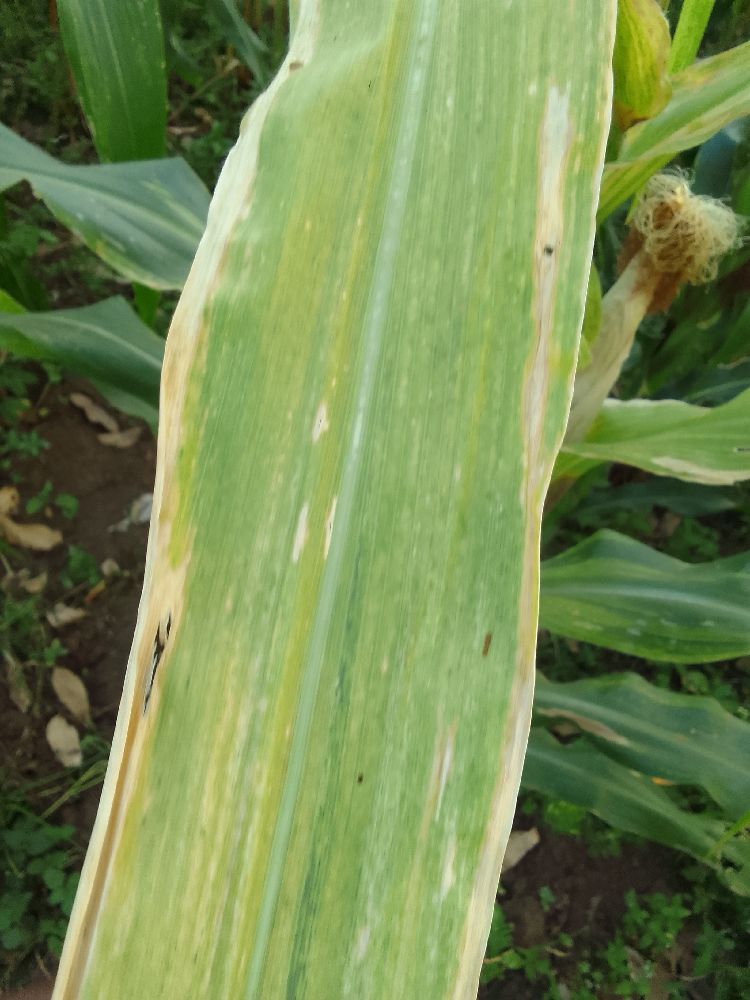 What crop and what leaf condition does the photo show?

maize, maize lethal necrosis
